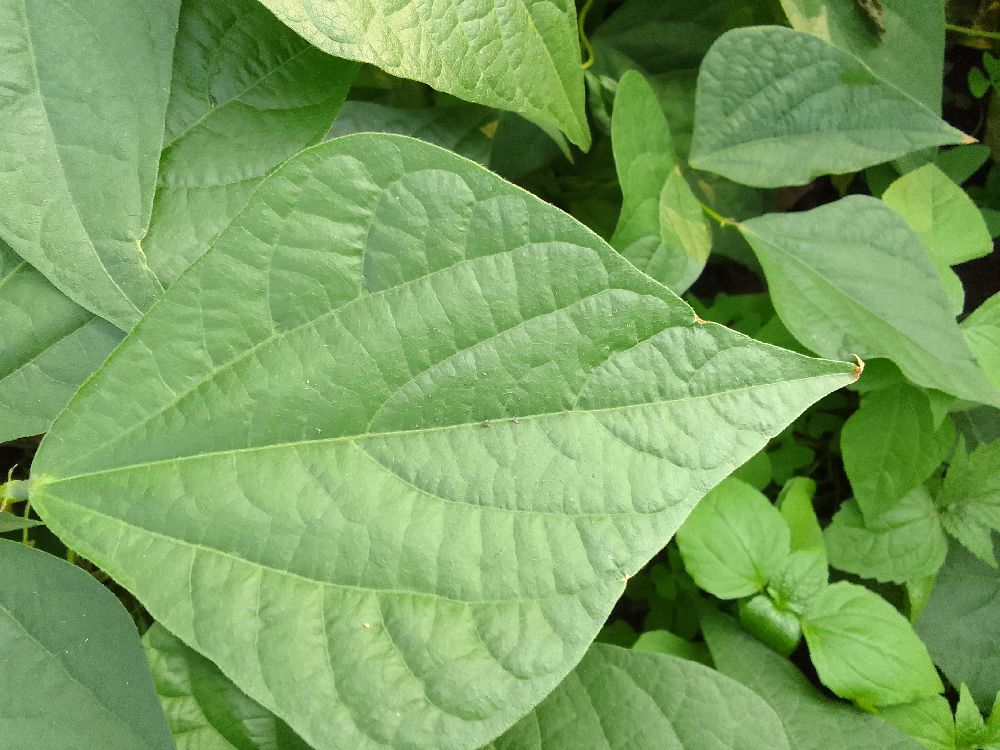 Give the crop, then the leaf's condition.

common bean, healthy
